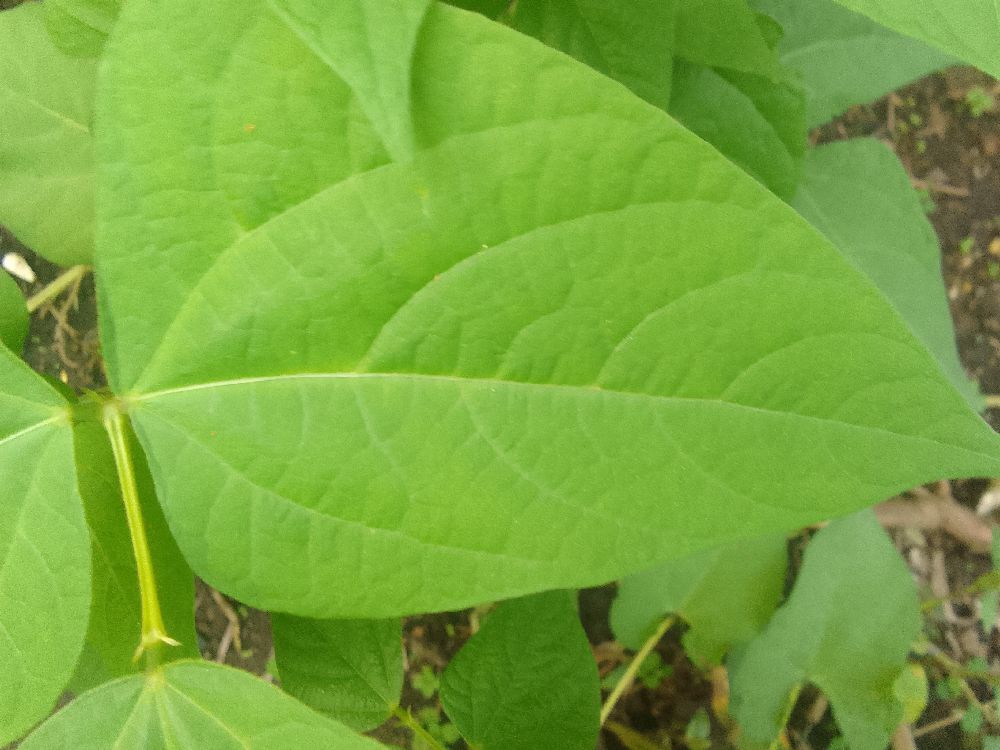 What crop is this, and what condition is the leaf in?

common bean, healthy
